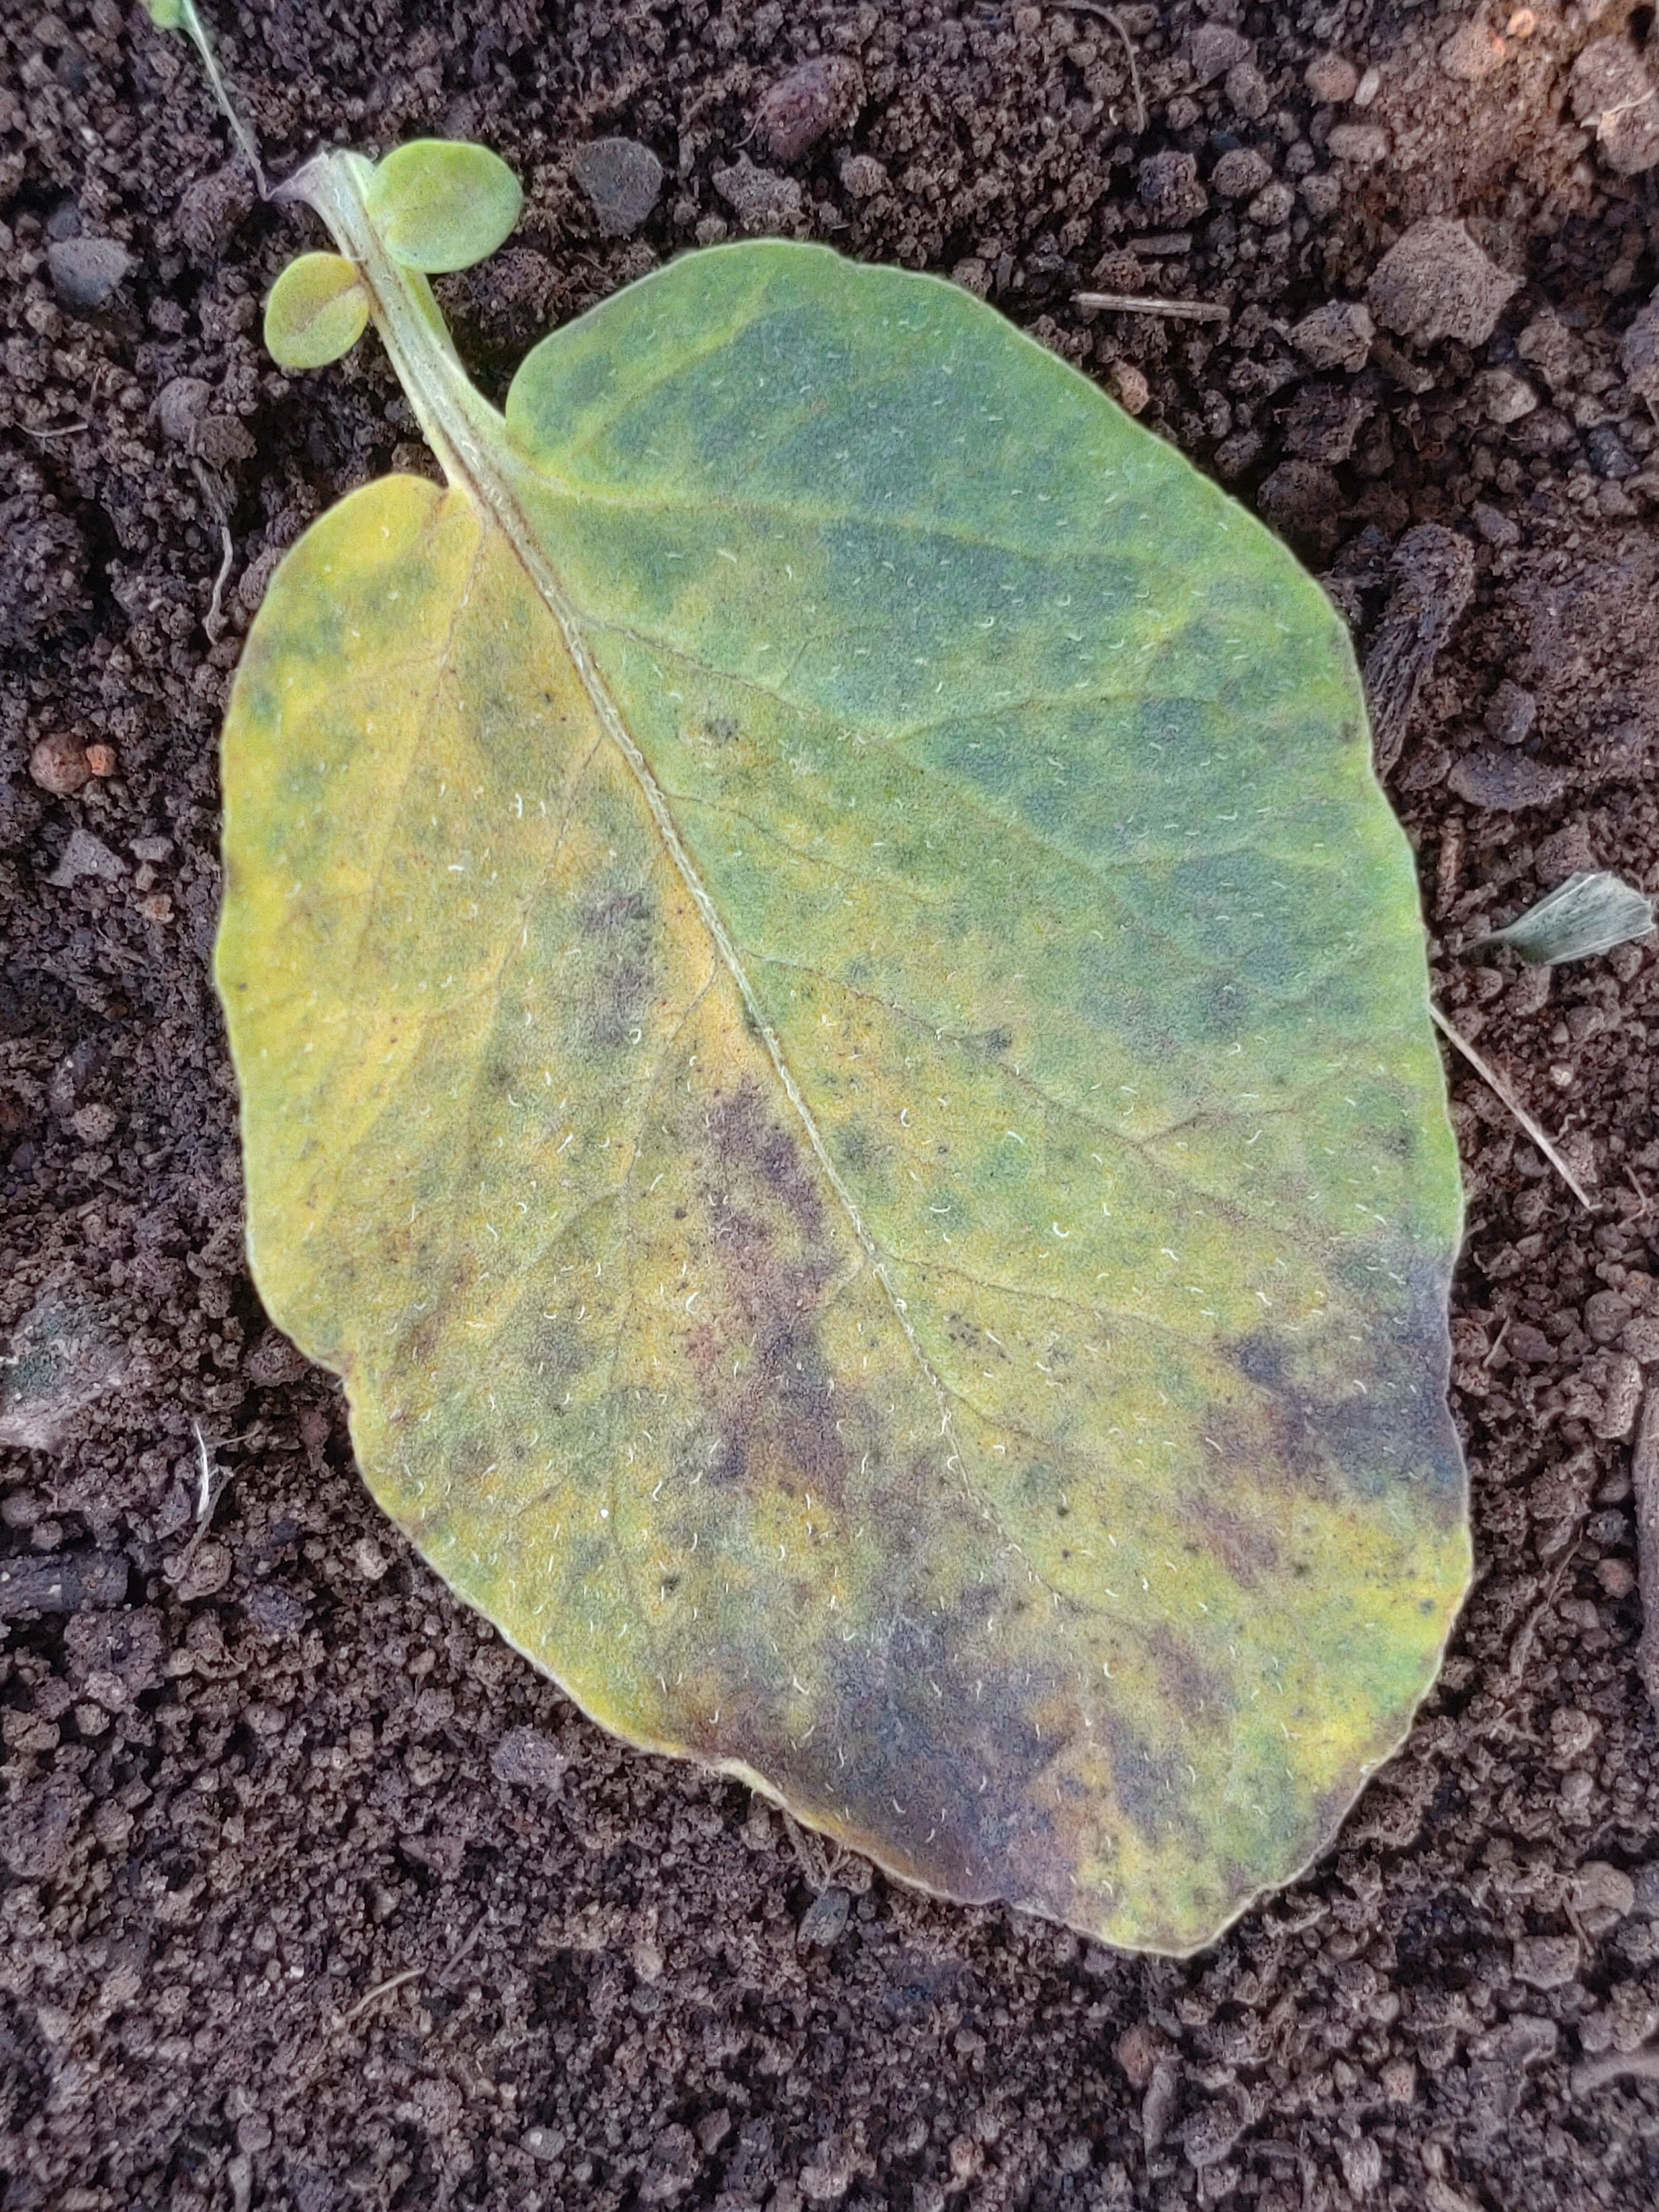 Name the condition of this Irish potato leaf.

late blight
